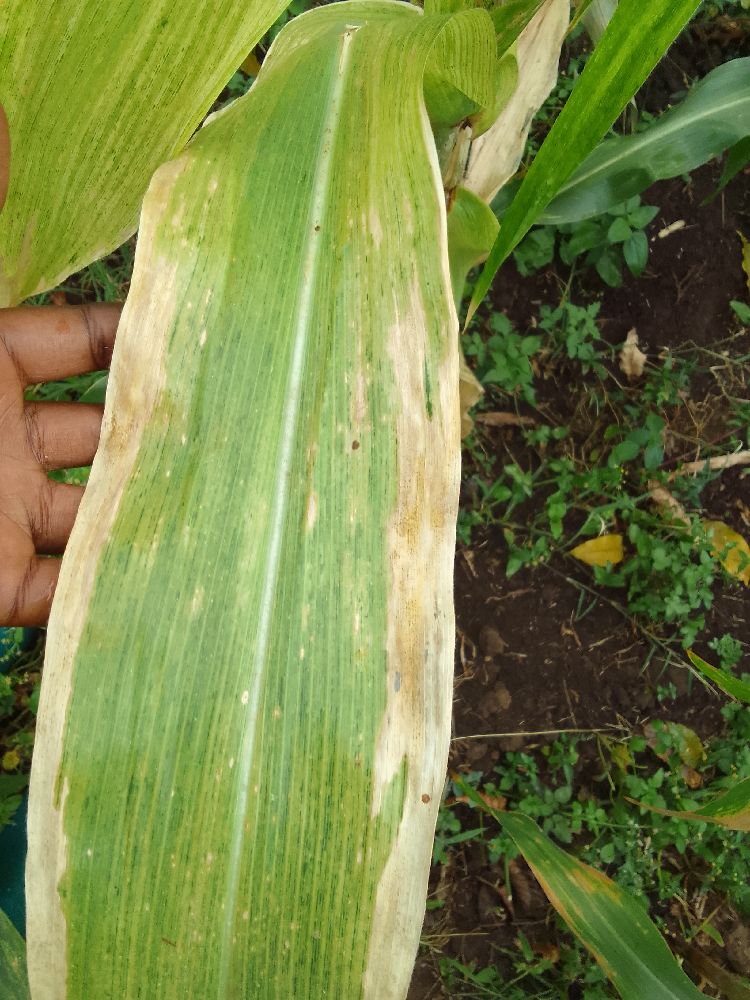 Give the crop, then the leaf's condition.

maize, maize lethal necrosis
